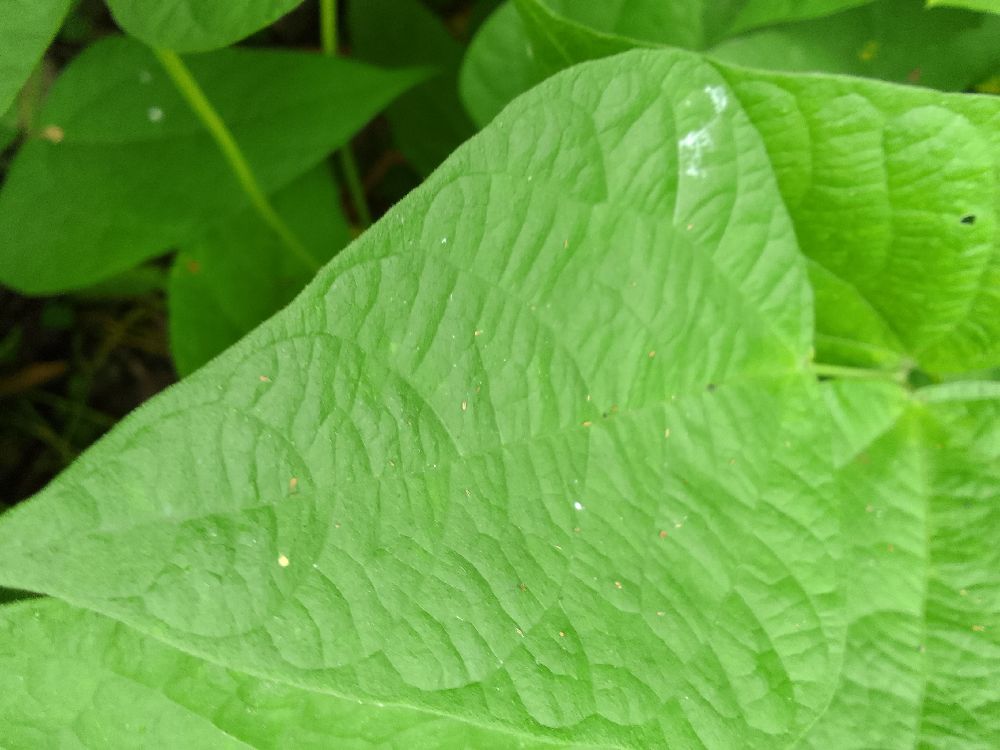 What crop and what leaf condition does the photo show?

common bean, healthy
